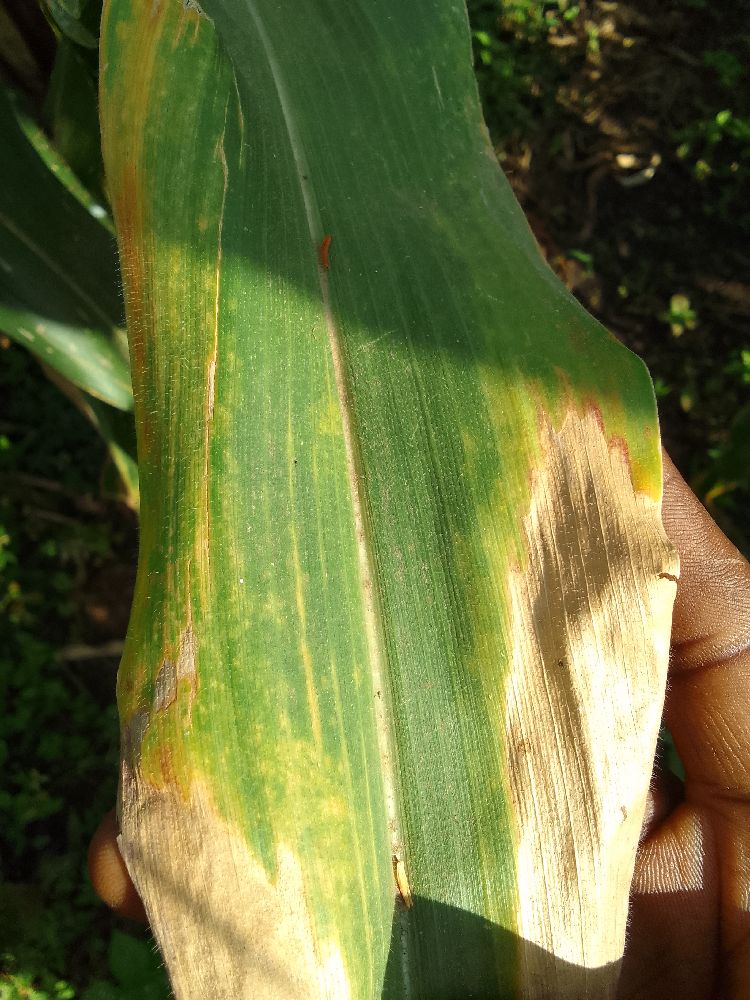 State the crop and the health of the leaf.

maize, maize lethal necrosis
